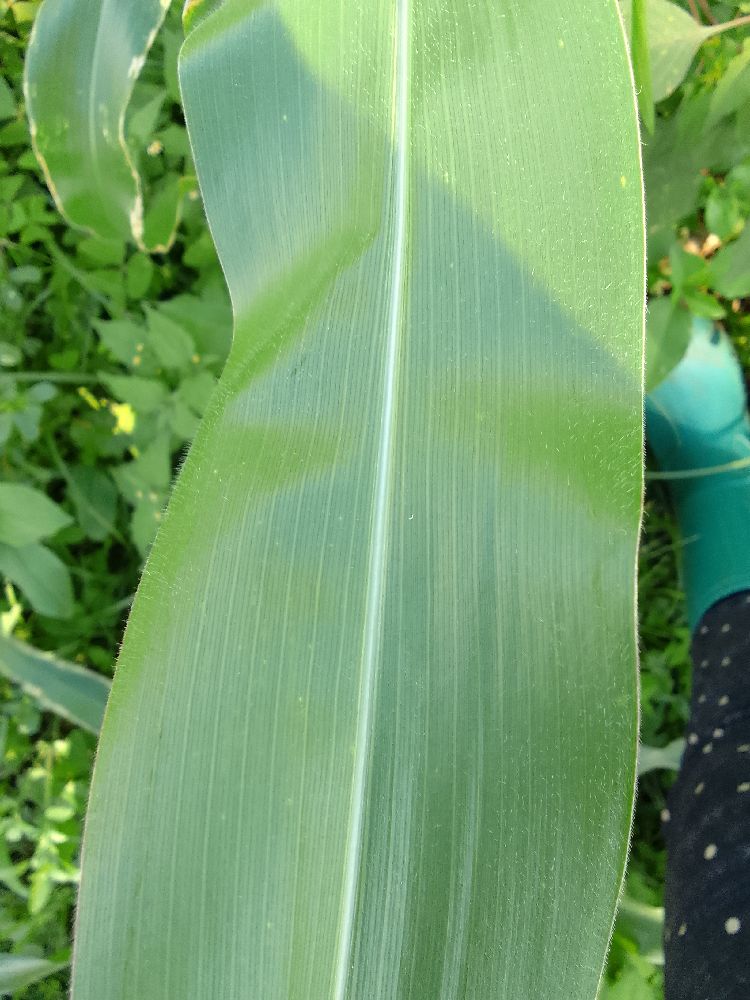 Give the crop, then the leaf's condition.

maize, healthy
